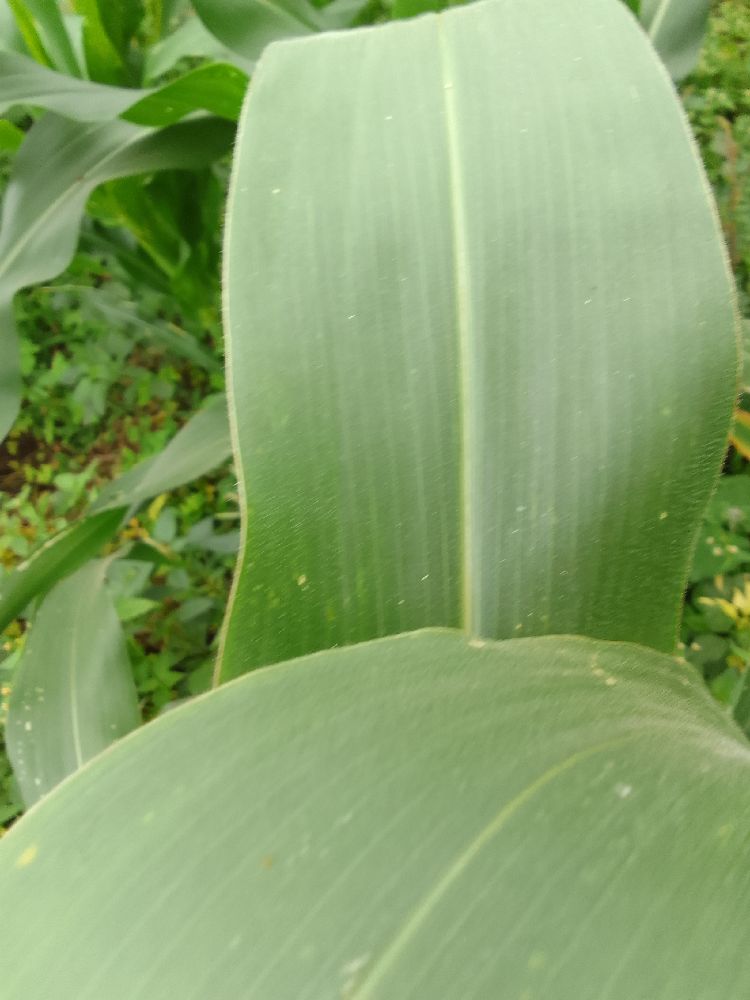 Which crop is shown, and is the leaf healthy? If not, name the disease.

maize, healthy
